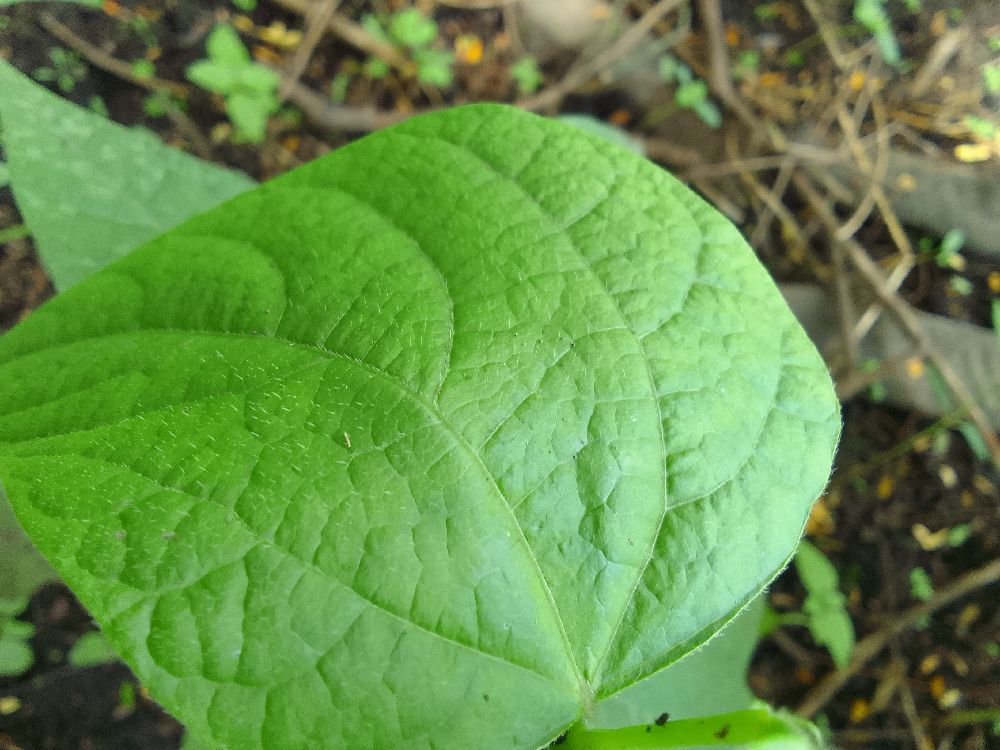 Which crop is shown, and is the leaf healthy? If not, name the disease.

common bean, healthy
